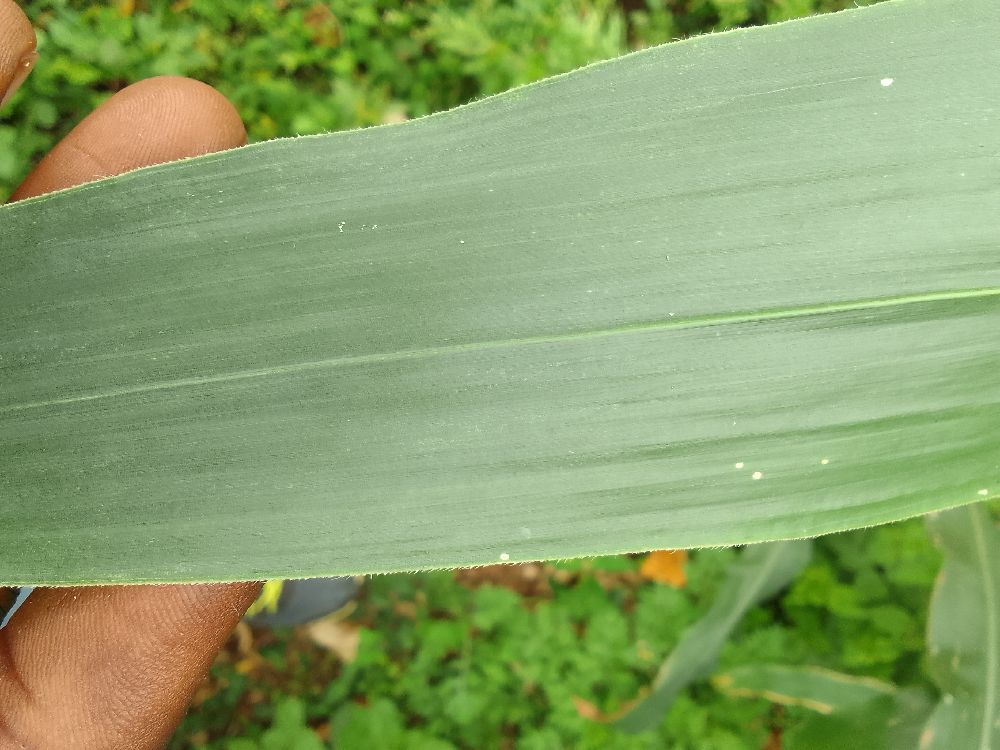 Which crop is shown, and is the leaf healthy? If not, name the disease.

maize, healthy
